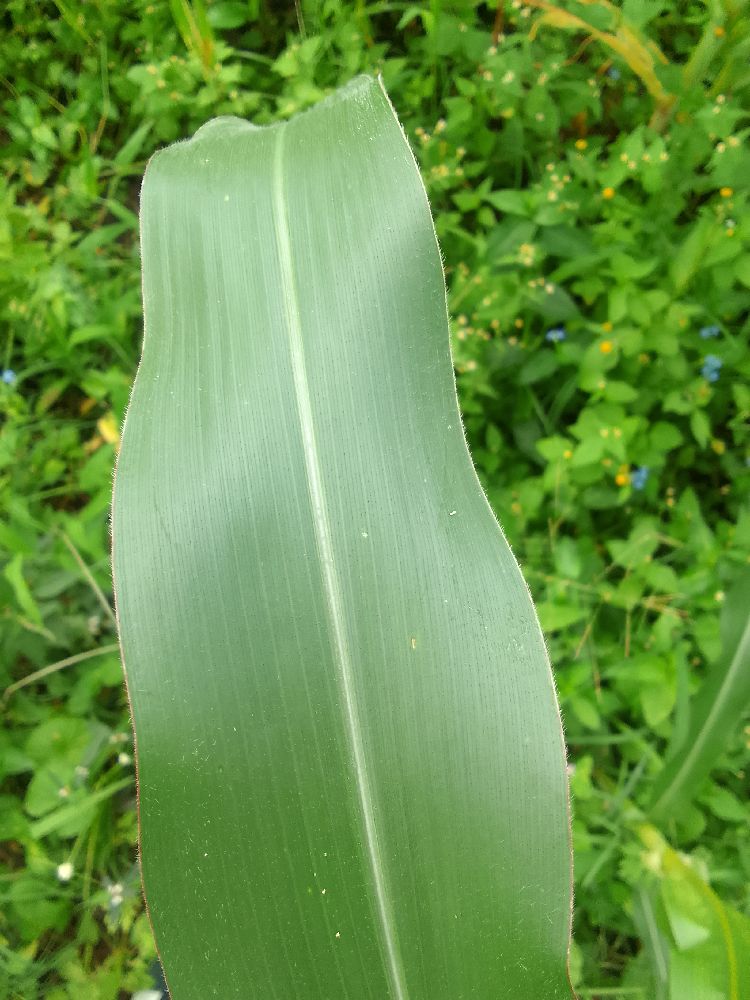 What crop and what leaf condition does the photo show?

maize, healthy
